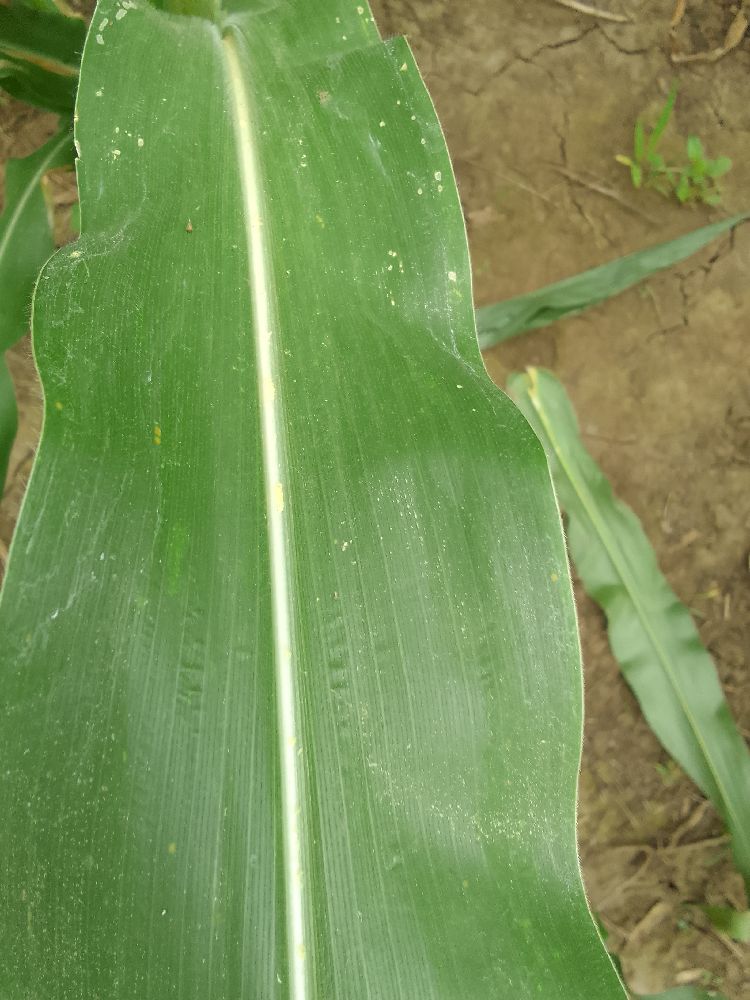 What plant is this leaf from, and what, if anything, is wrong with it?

maize, healthy
